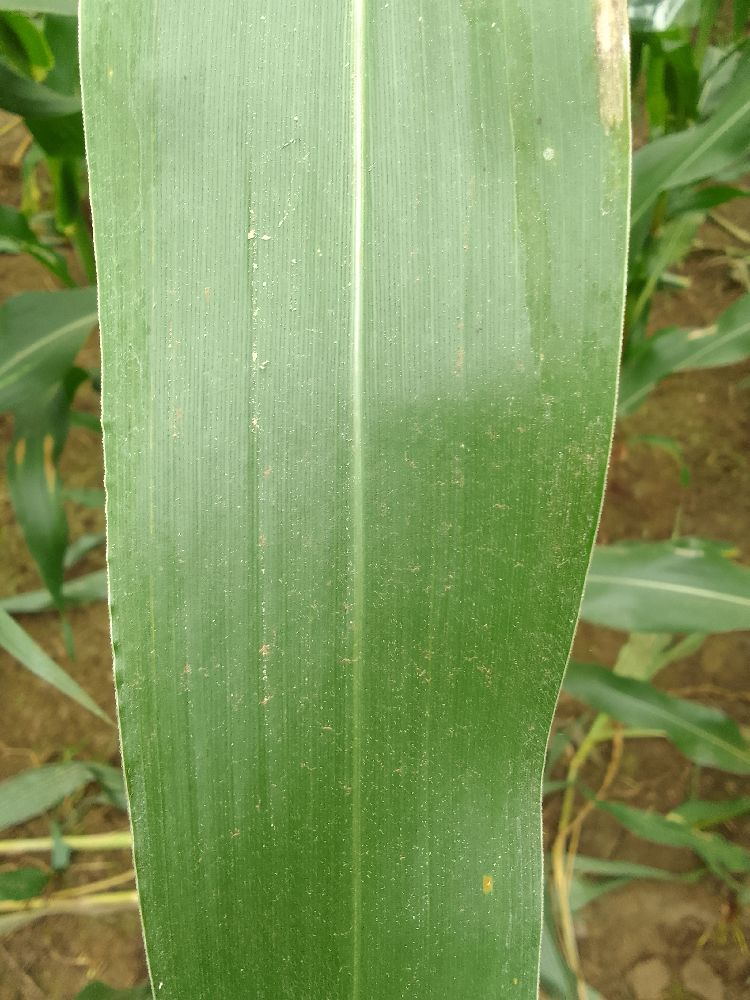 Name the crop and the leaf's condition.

maize, healthy
